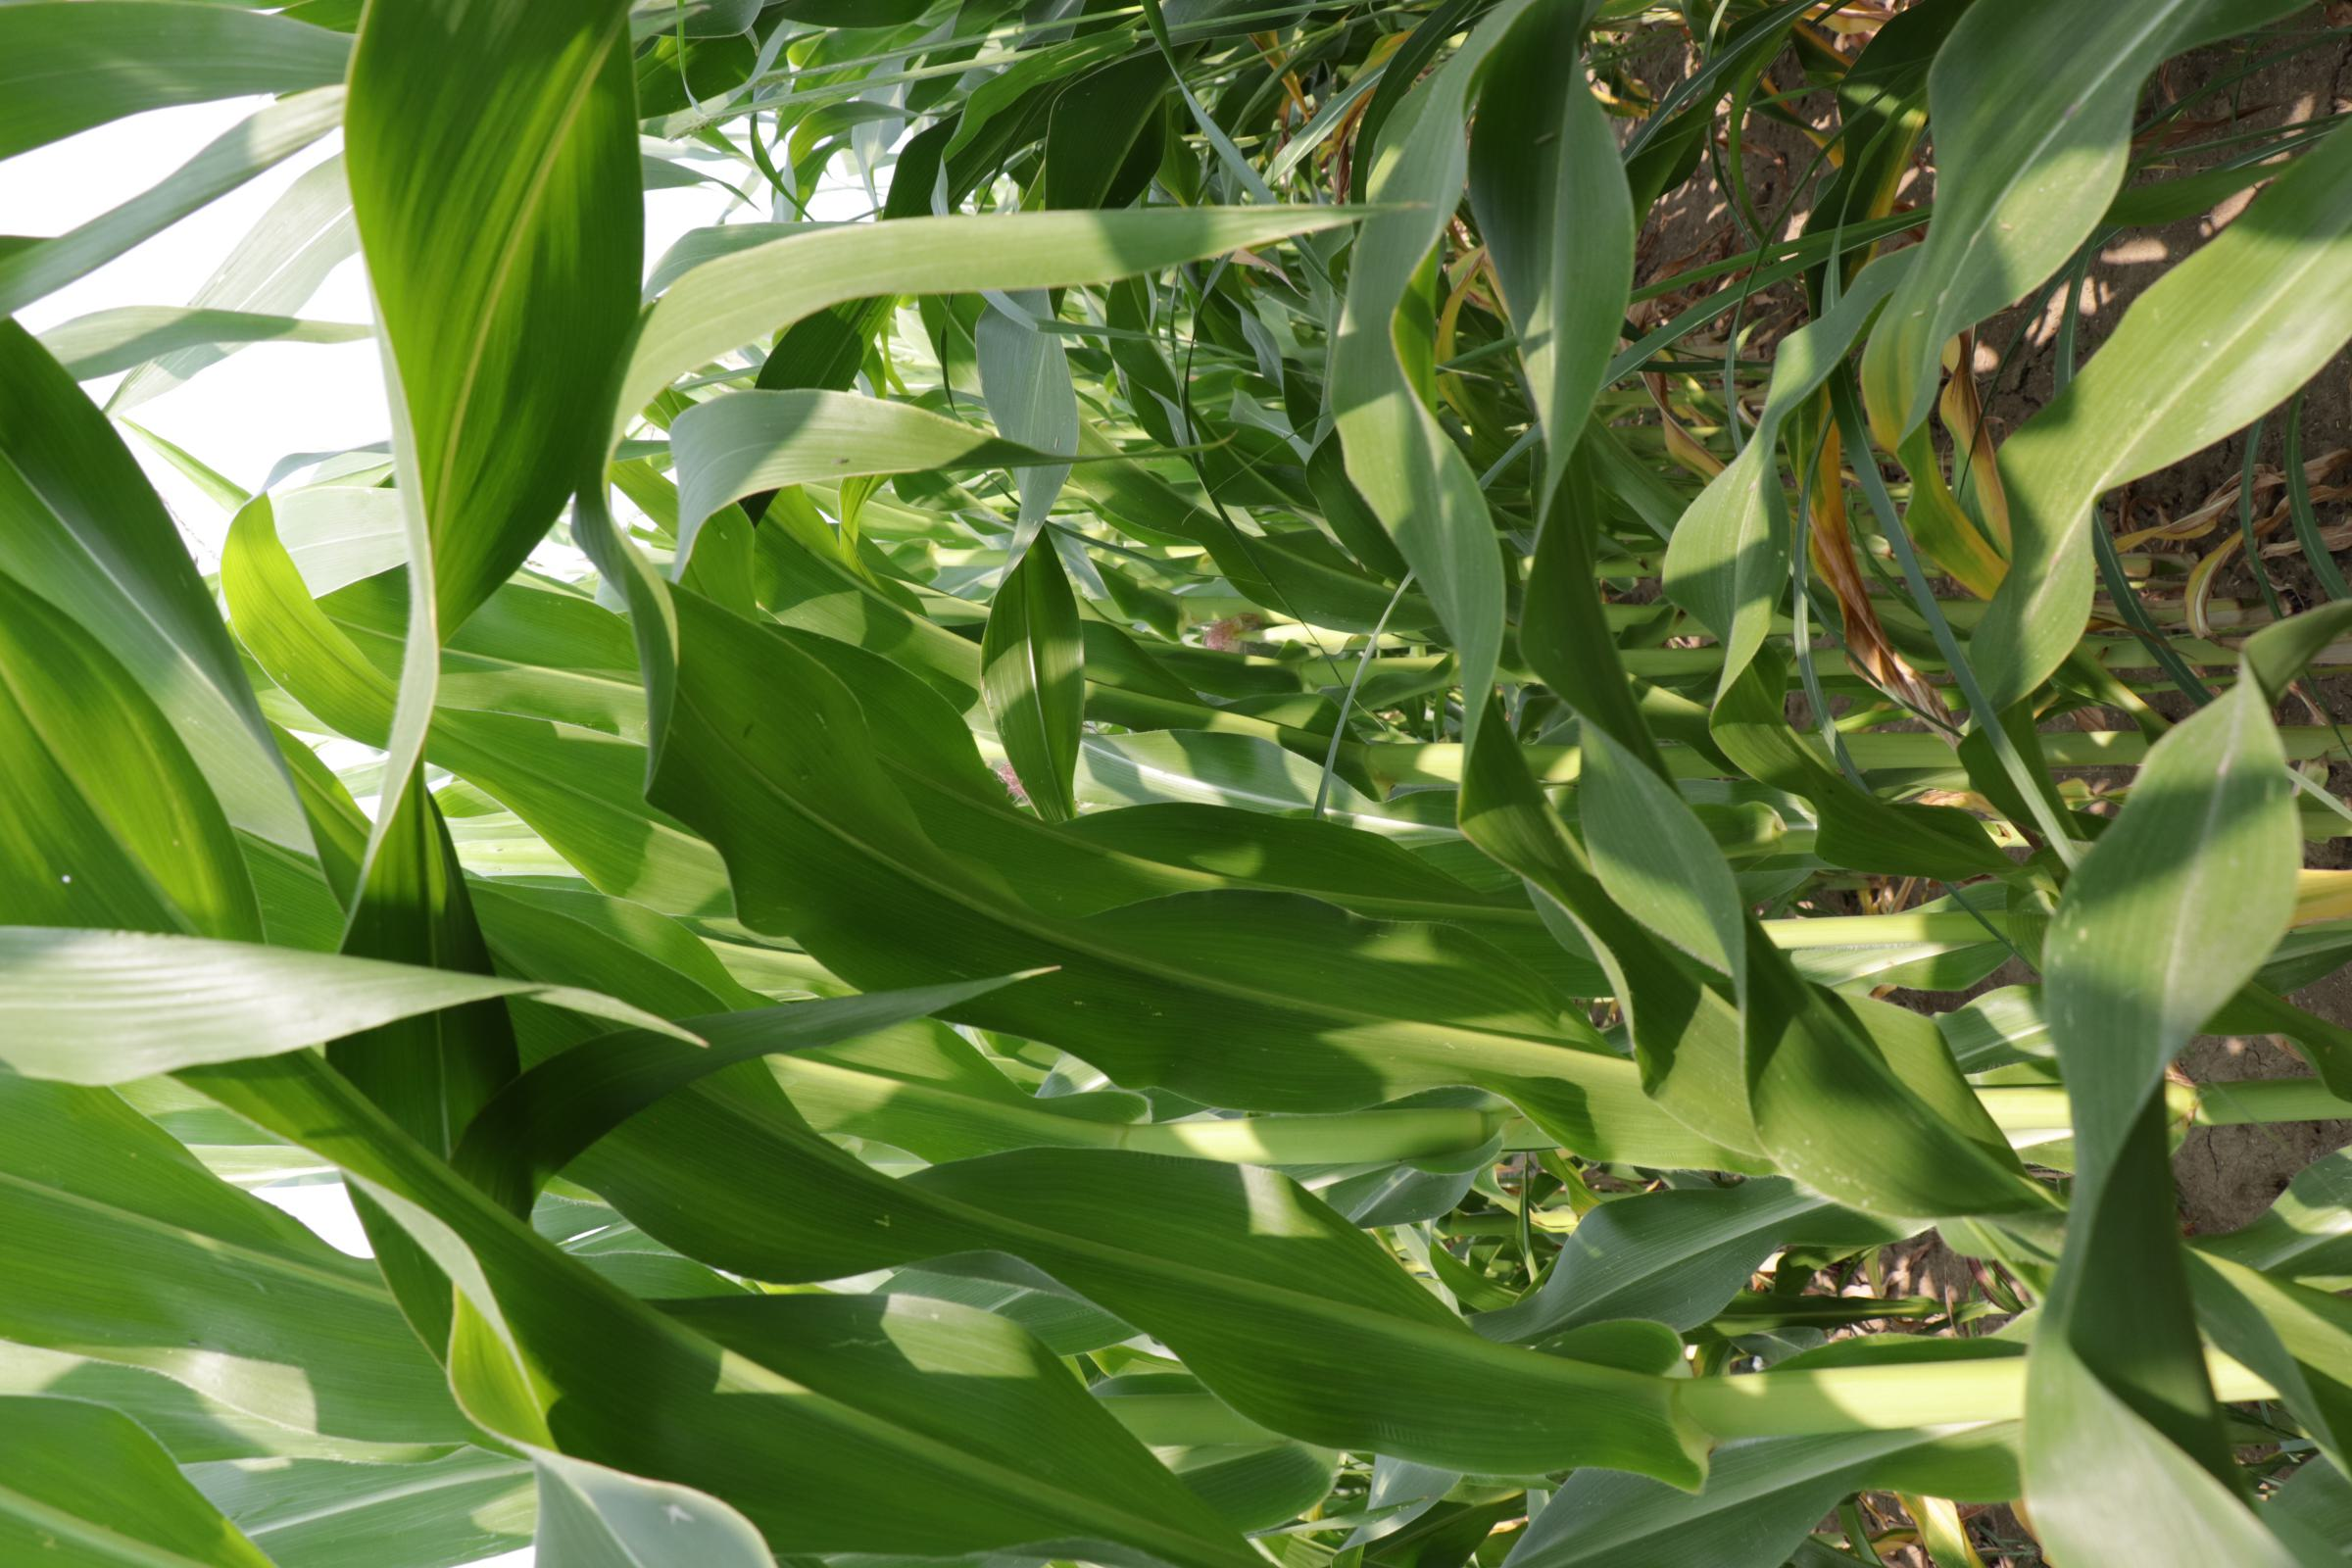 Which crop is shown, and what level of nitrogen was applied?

maize, full nitrogen fertilisation
